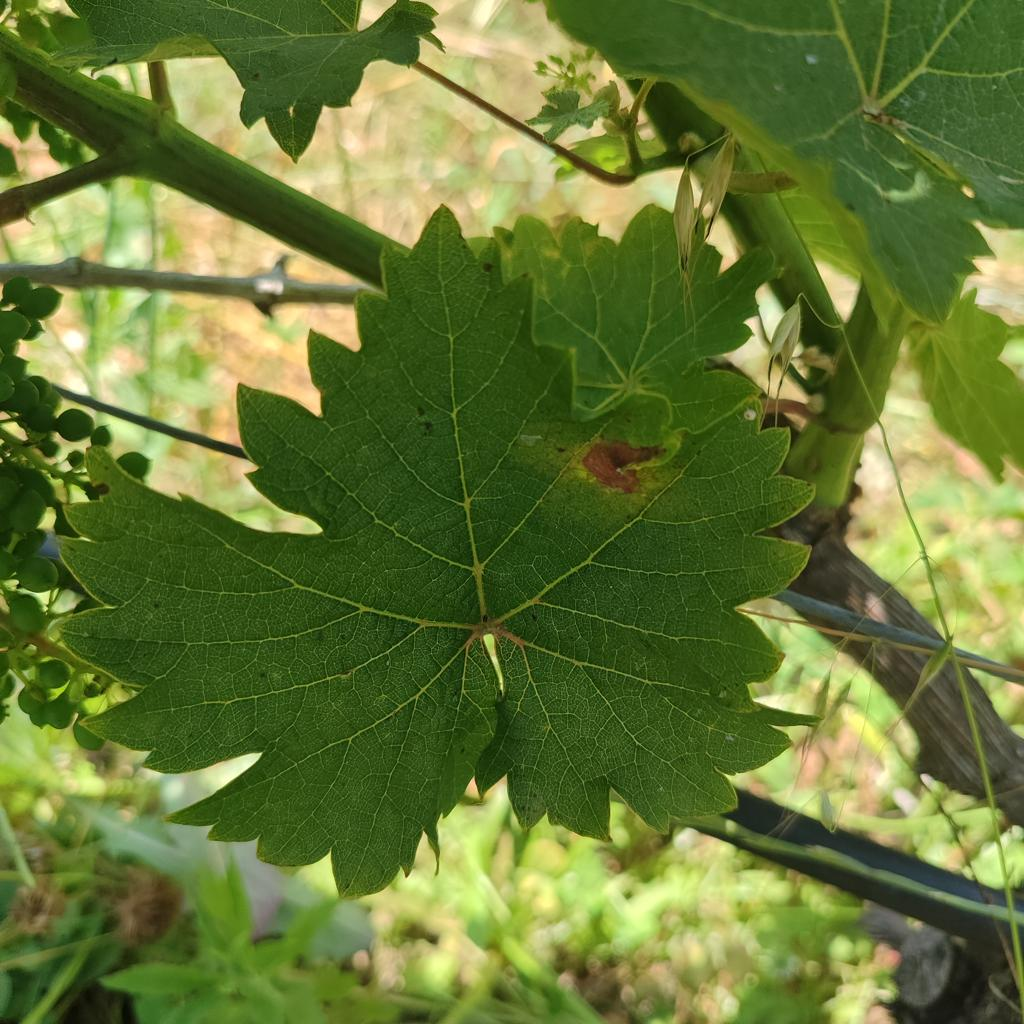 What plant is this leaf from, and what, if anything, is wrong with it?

grapevine, downy mildew
